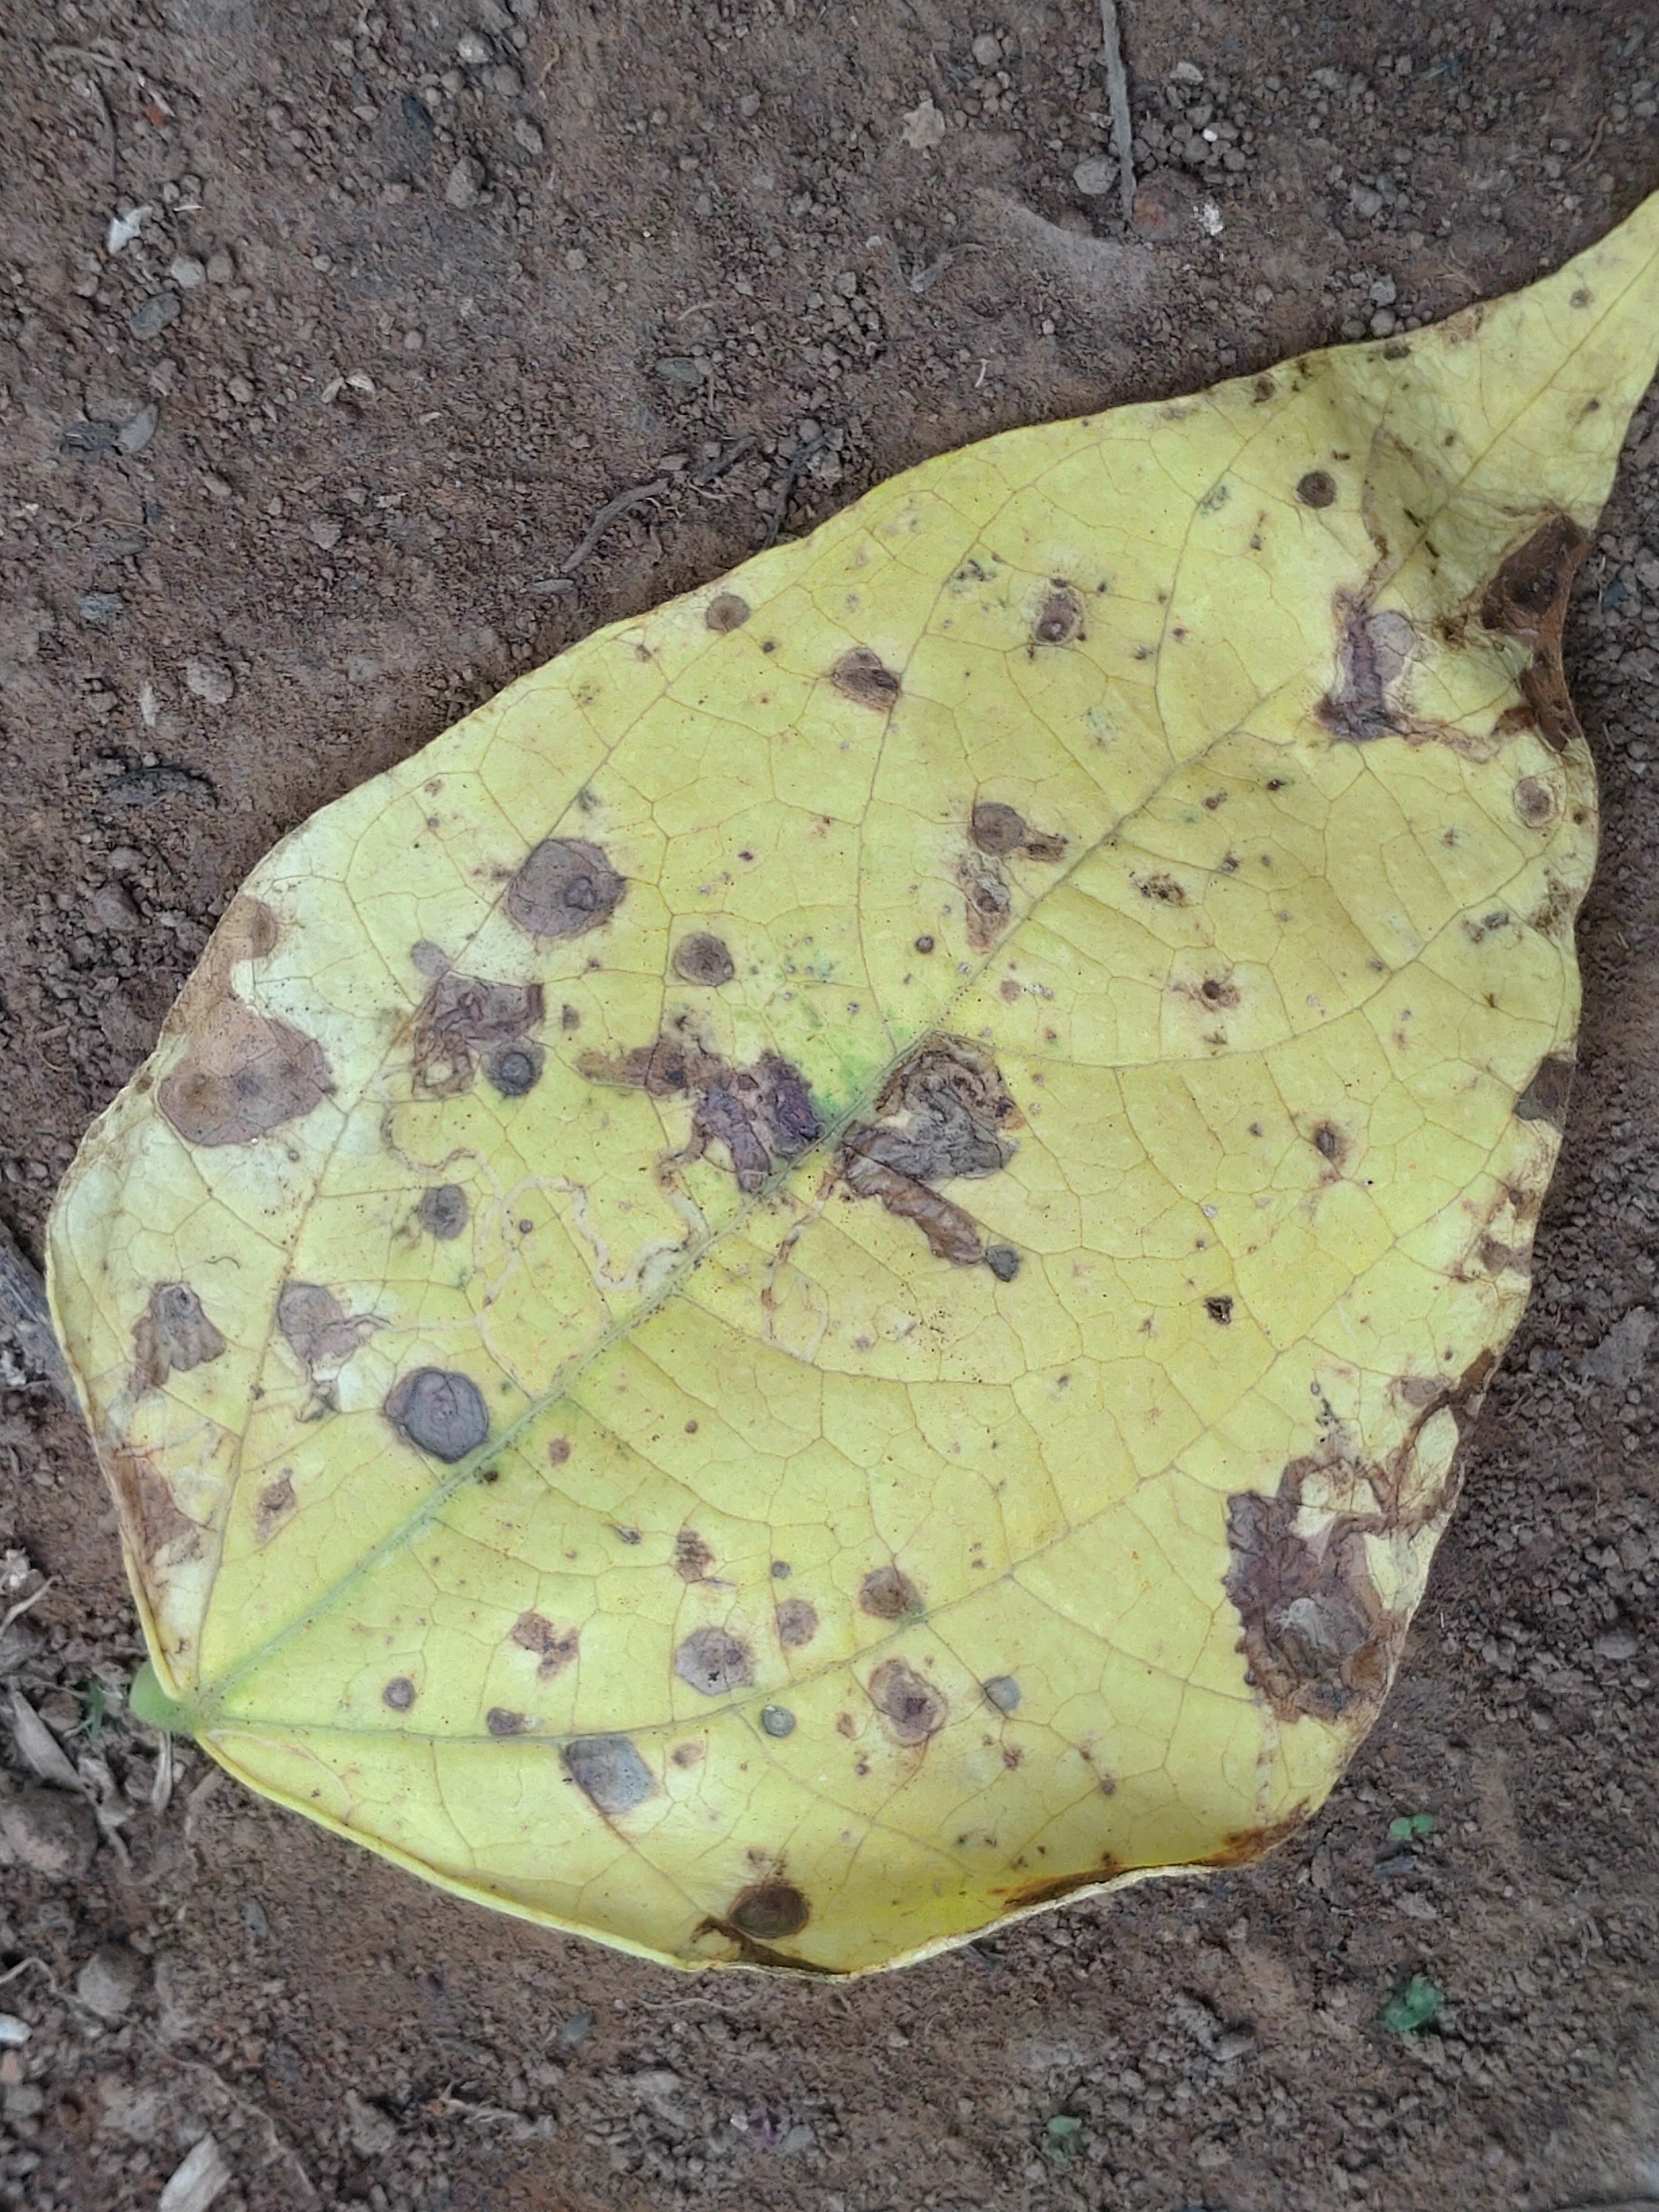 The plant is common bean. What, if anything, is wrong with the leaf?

anthracnose
